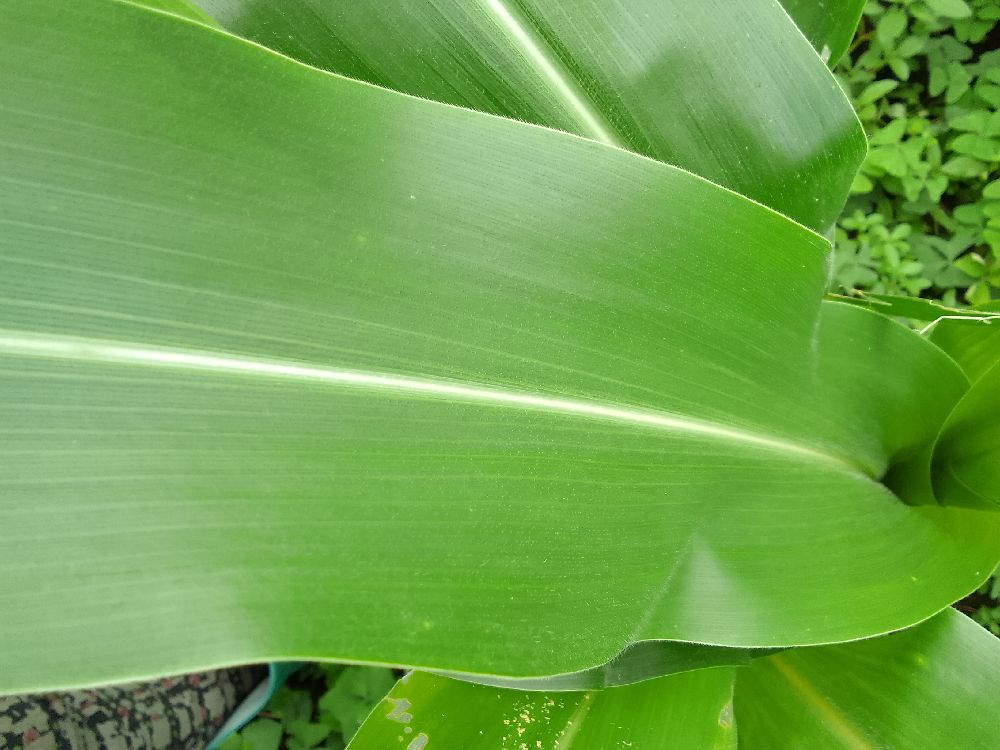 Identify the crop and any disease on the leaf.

maize, healthy
